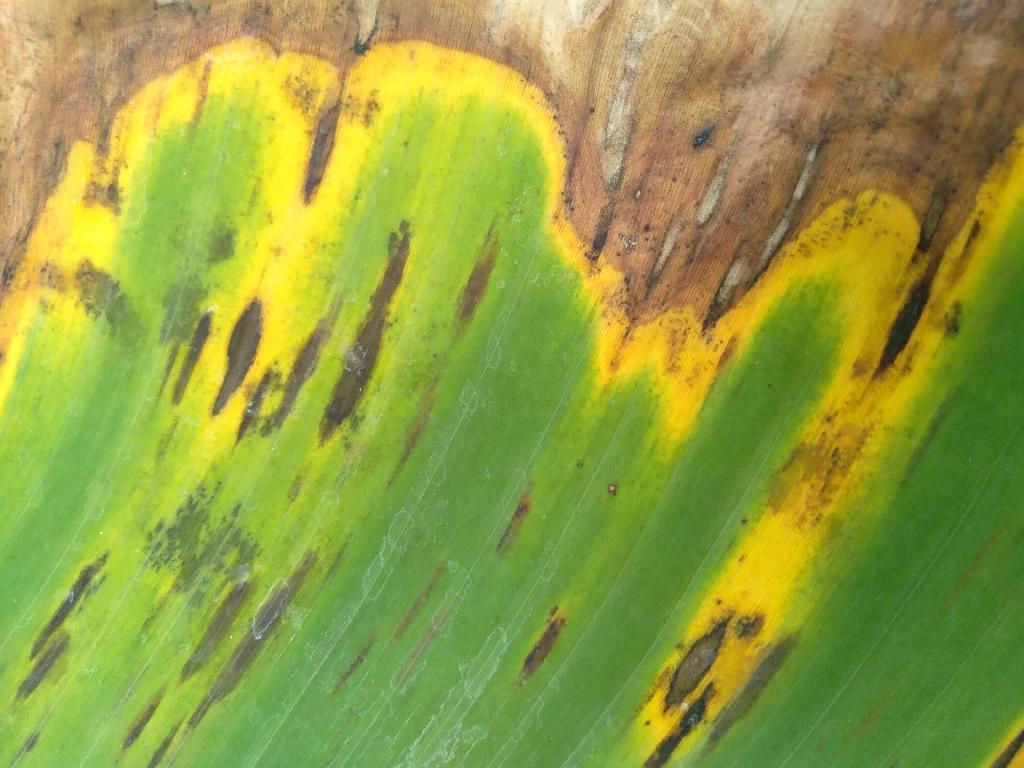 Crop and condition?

banana, black sigatoka
